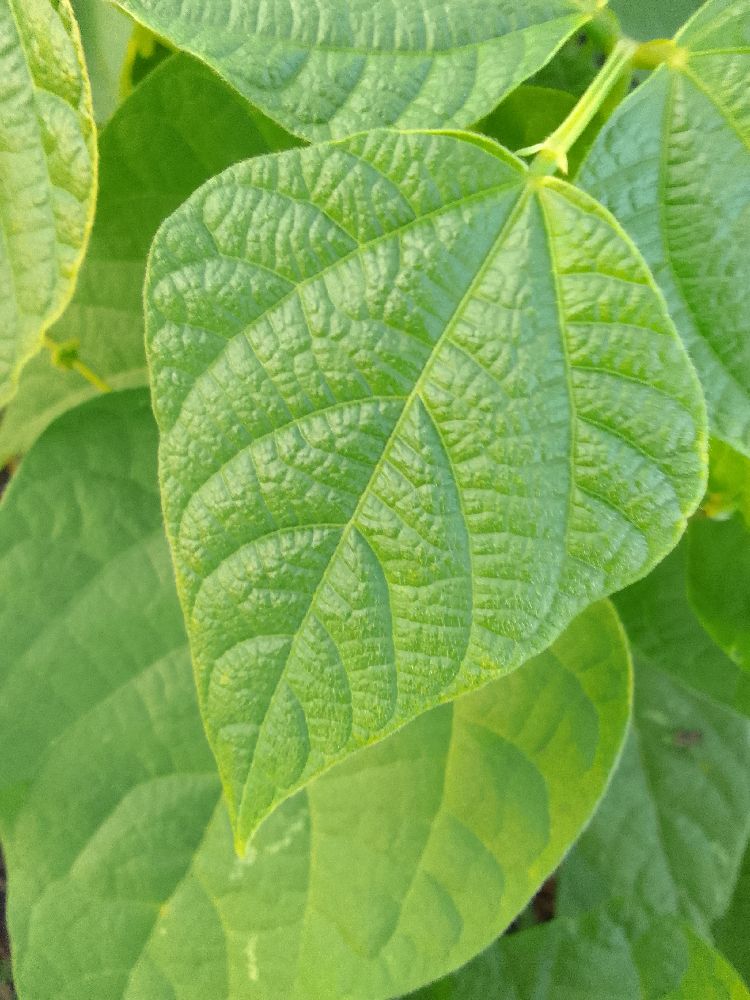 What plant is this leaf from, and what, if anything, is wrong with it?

common bean, healthy
